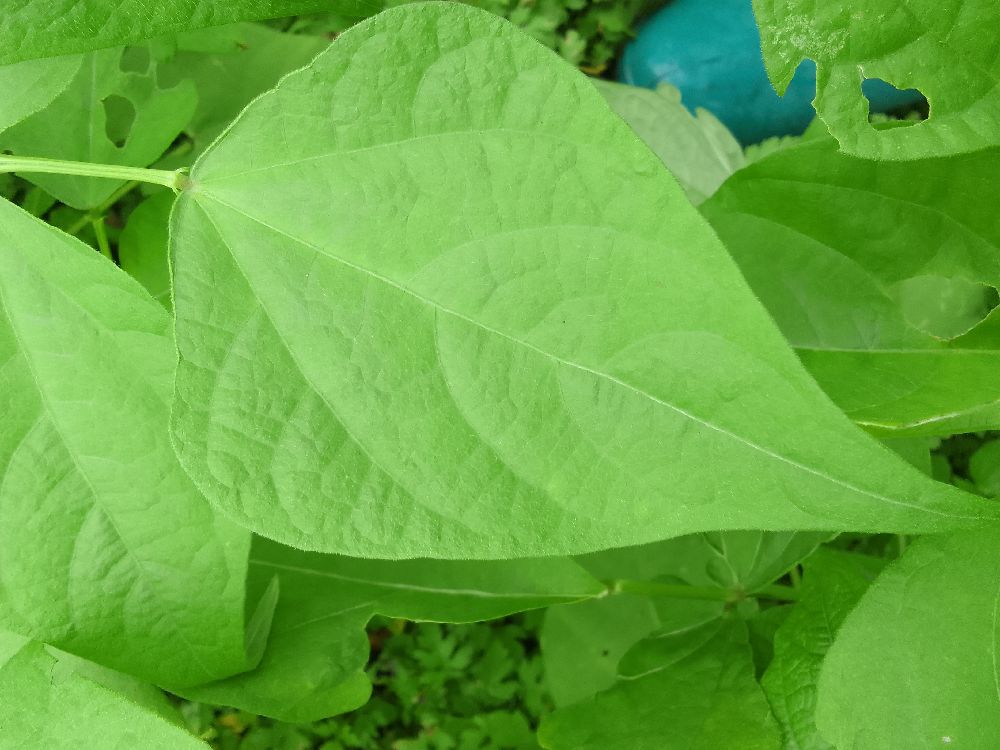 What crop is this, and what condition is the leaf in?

common bean, healthy
